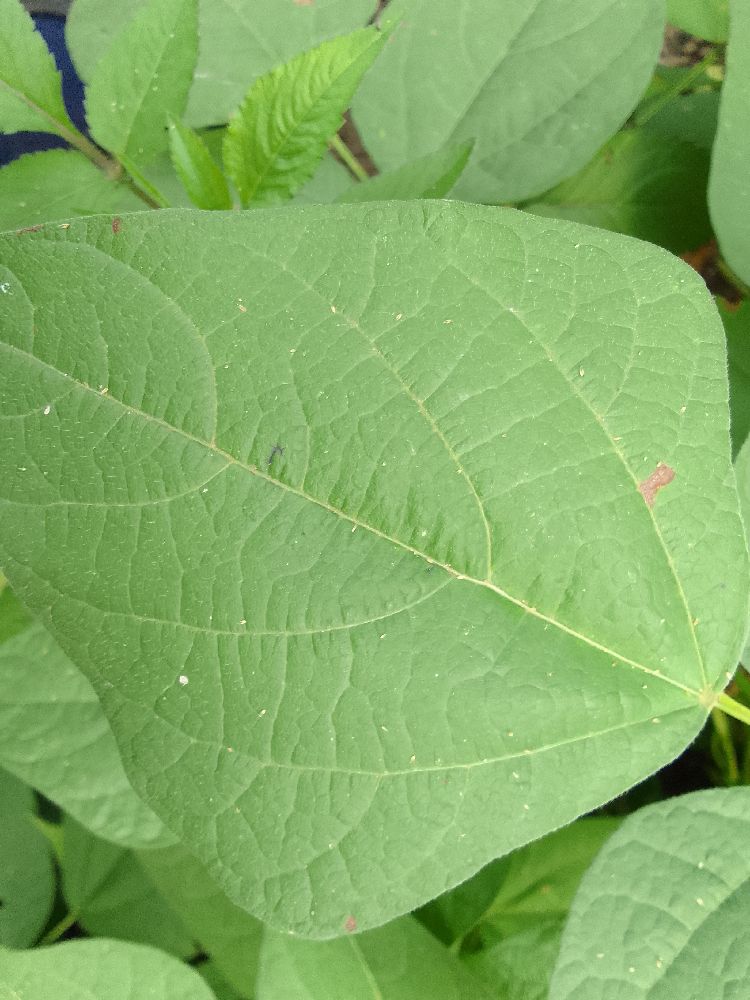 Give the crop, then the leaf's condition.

common bean, healthy
